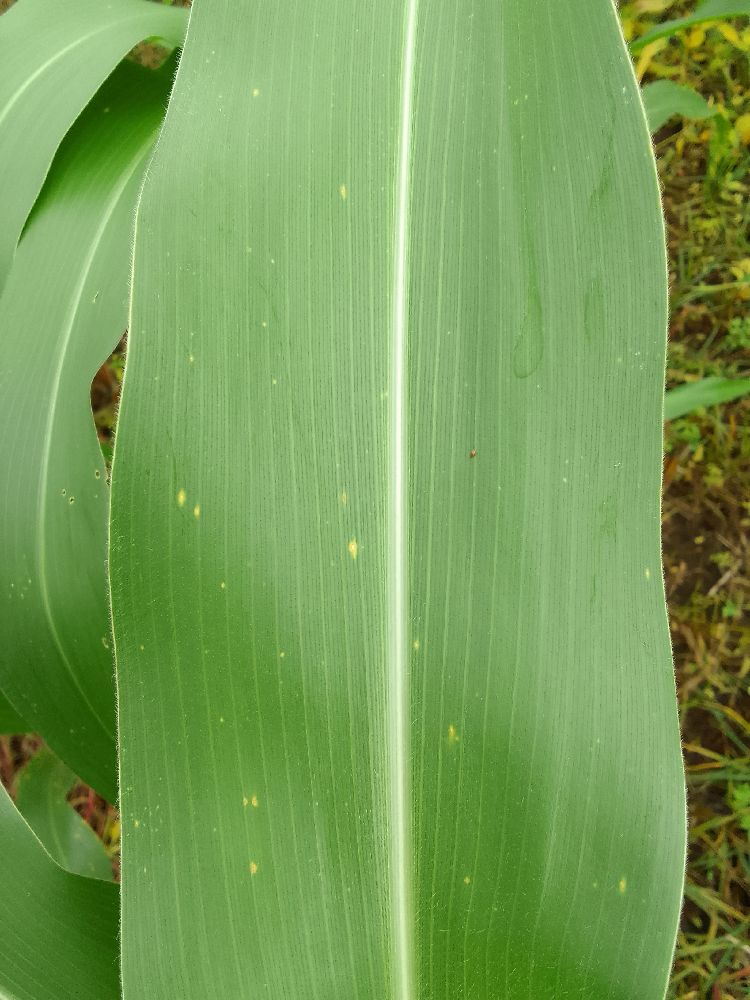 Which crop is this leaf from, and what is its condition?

maize, healthy
